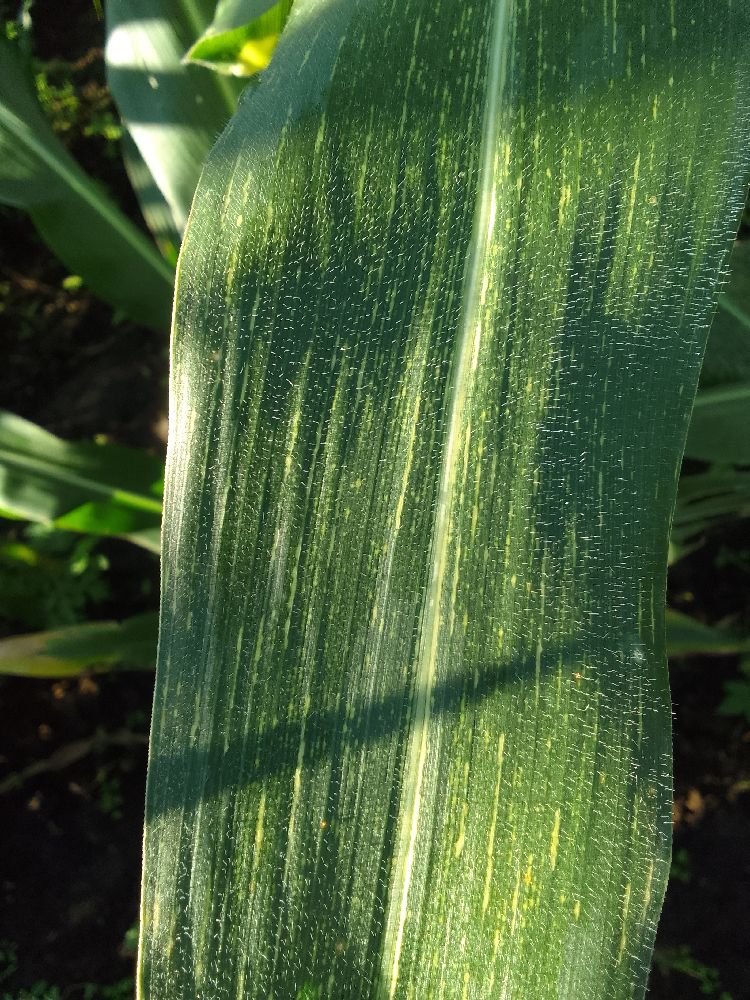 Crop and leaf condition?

maize, maize streak virus
